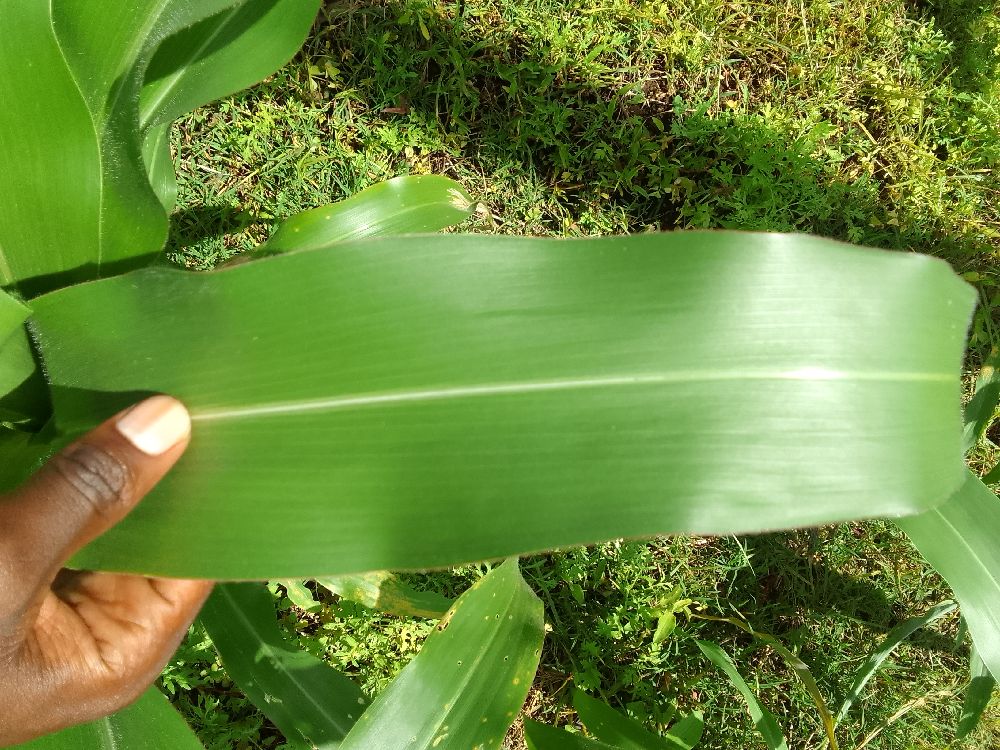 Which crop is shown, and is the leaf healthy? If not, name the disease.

maize, healthy
